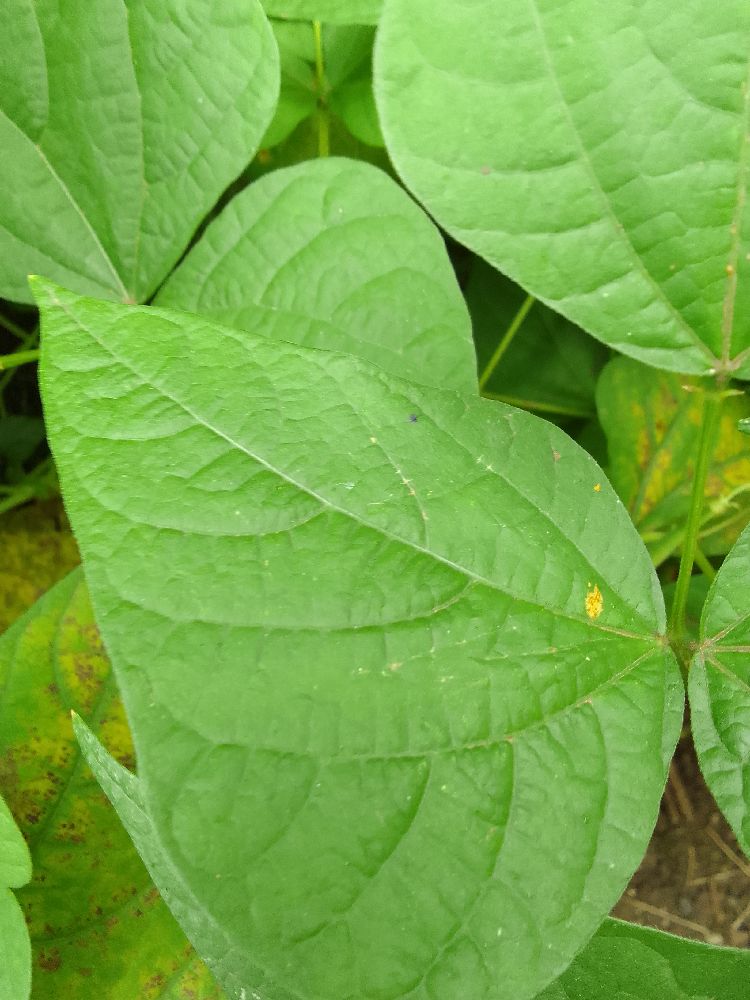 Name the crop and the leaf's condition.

common bean, healthy
